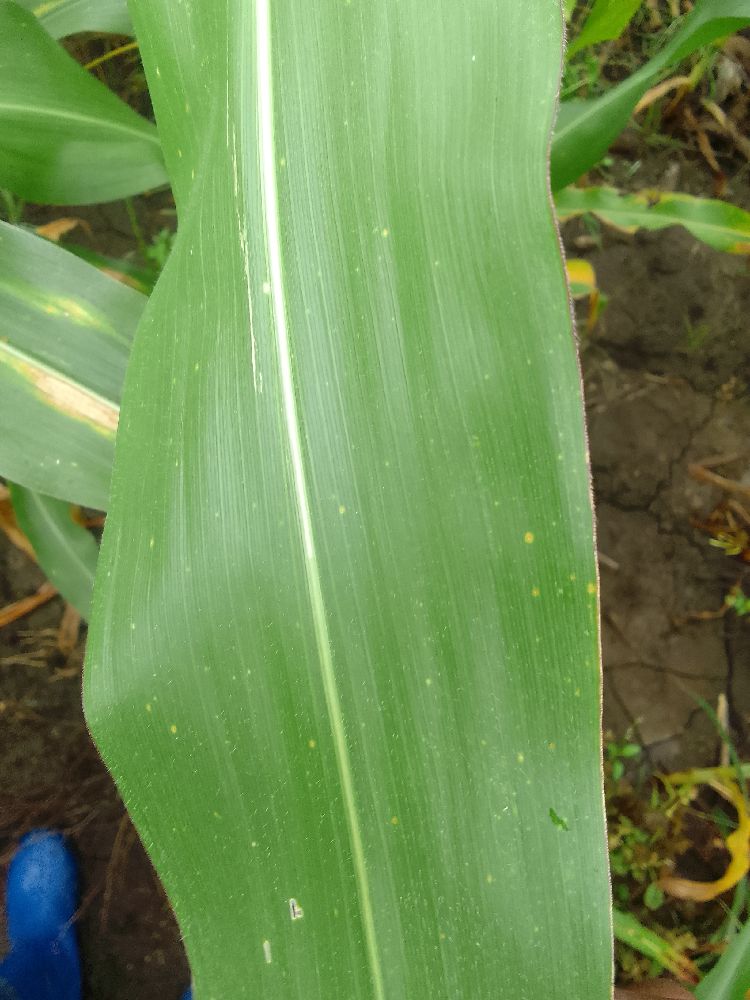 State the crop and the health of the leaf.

maize, healthy
